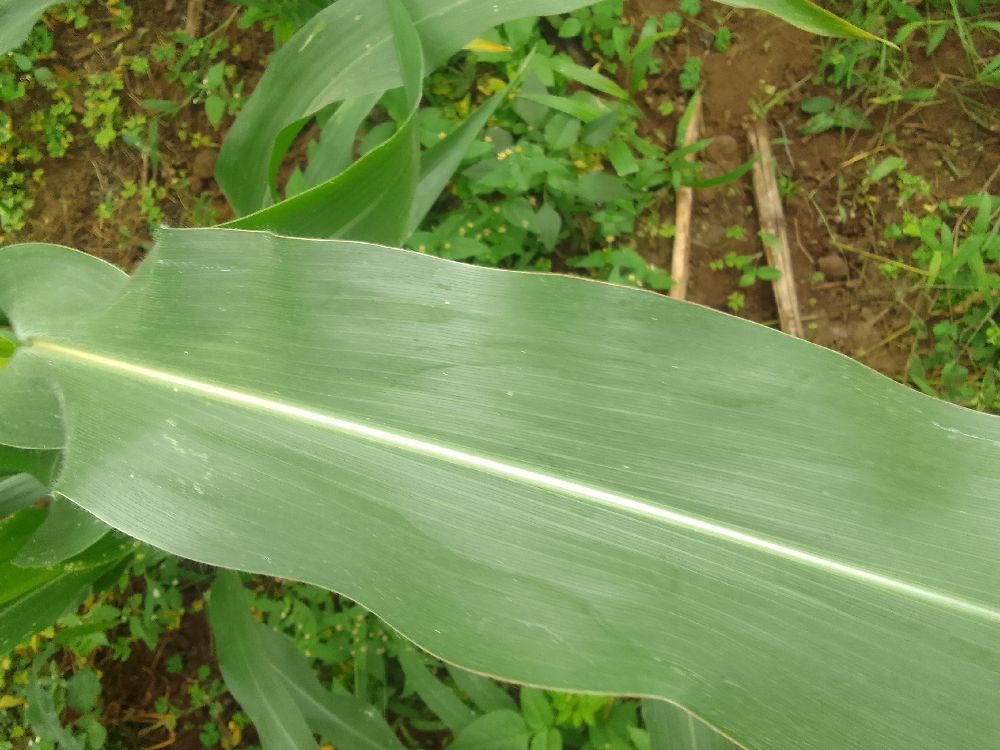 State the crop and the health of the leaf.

maize, healthy
